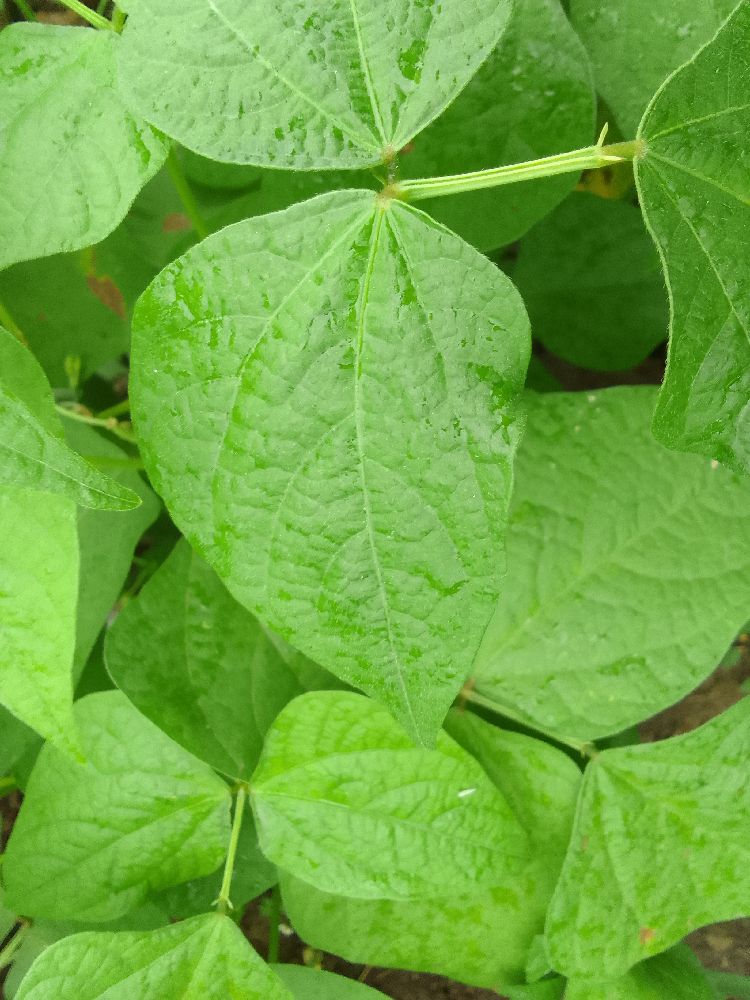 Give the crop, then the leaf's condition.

common bean, healthy
